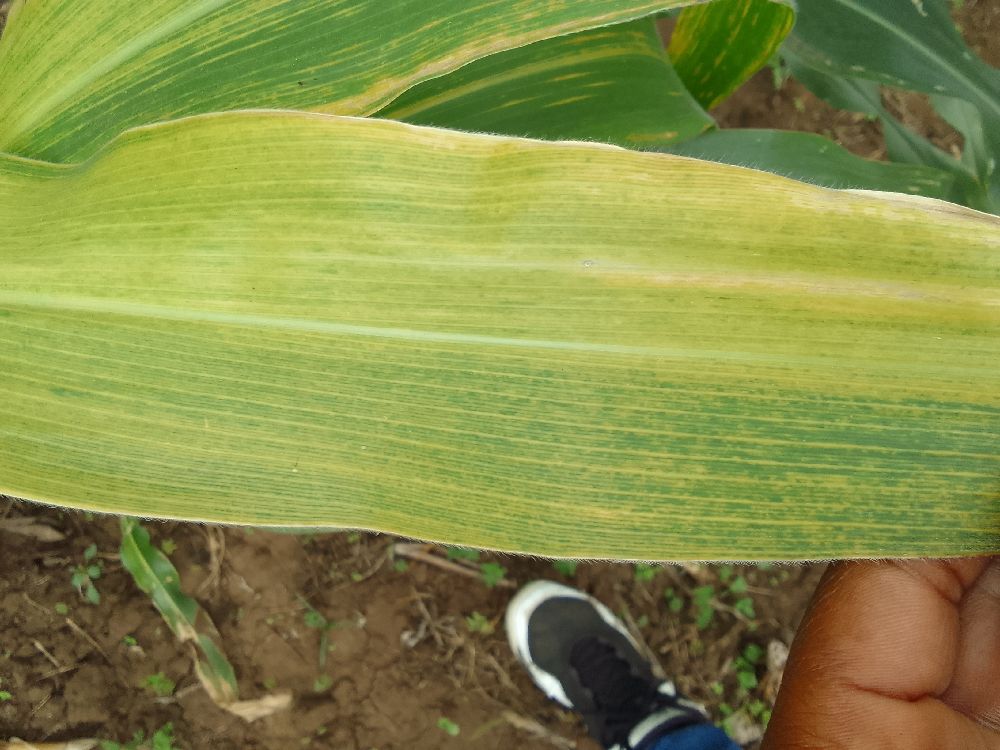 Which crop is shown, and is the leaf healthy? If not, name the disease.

maize, maize lethal necrosis
